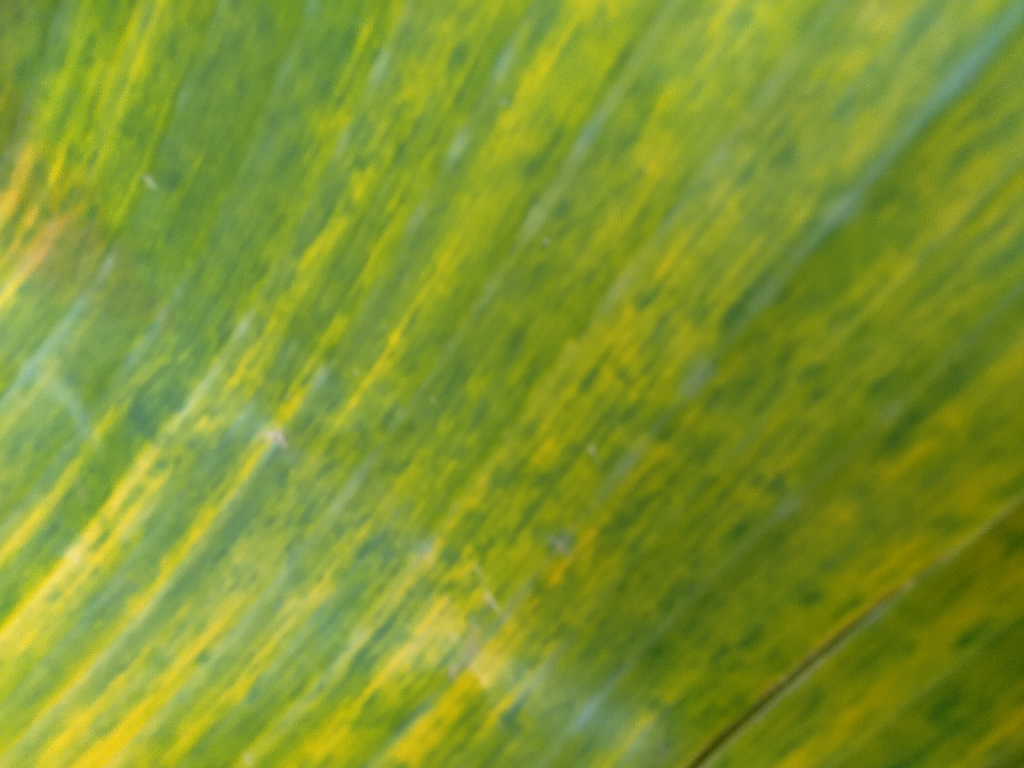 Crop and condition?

banana, fusarium wilt race 1
